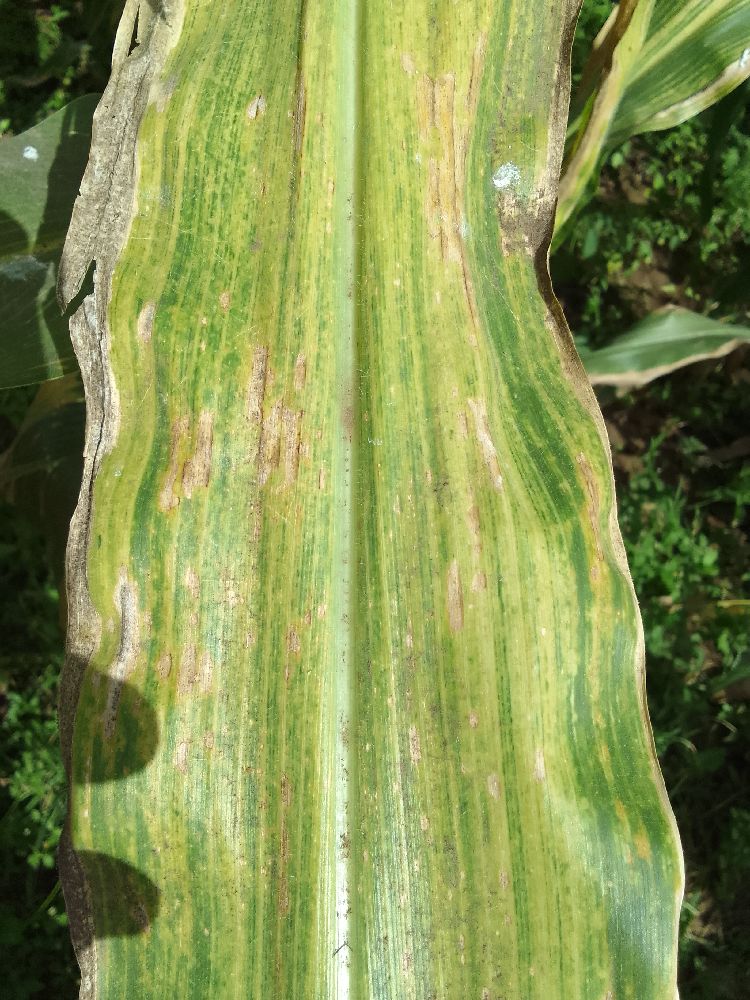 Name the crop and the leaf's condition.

maize, maize lethal necrosis
